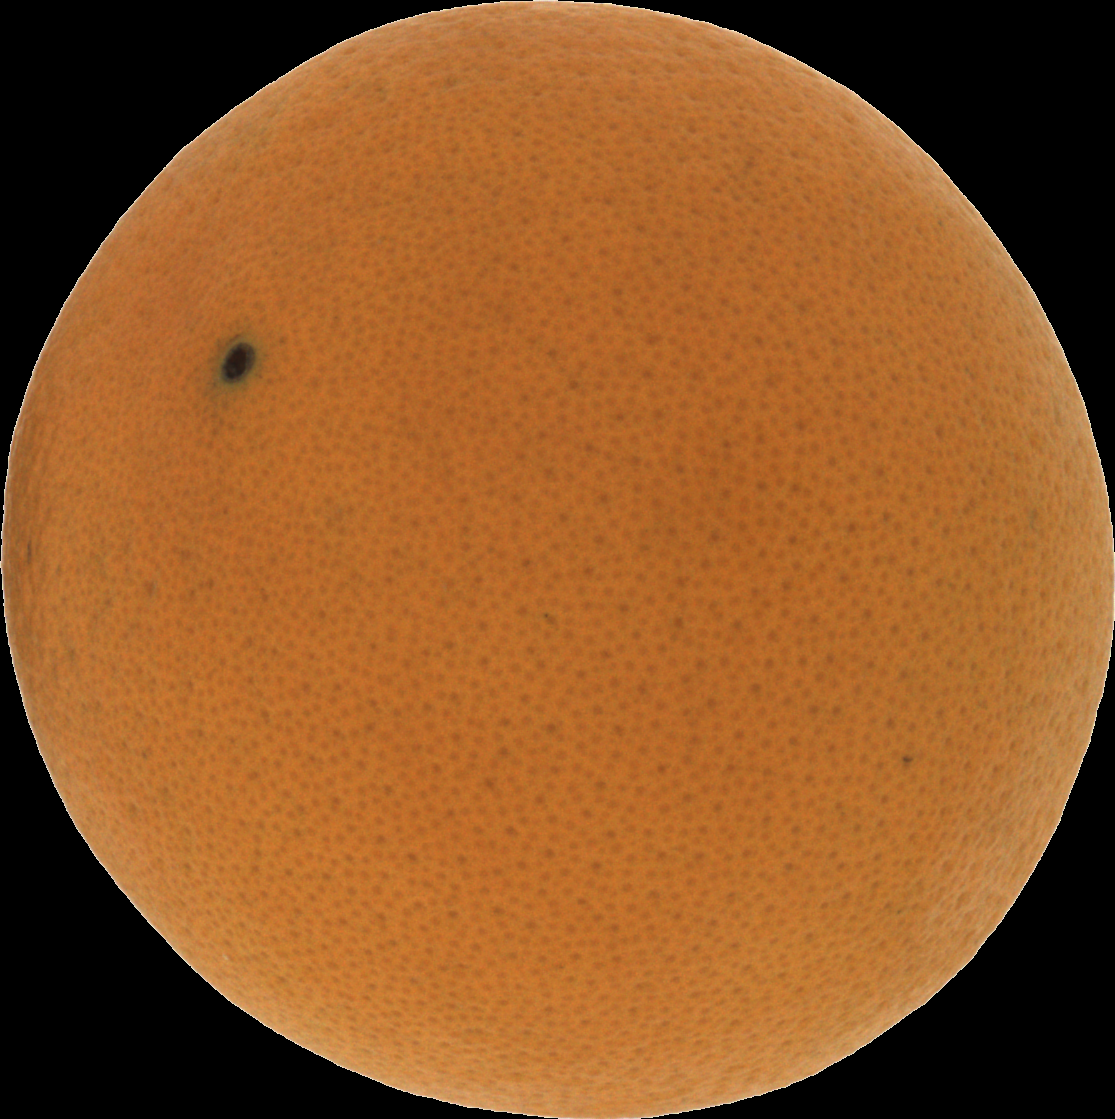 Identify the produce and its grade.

orange, good
